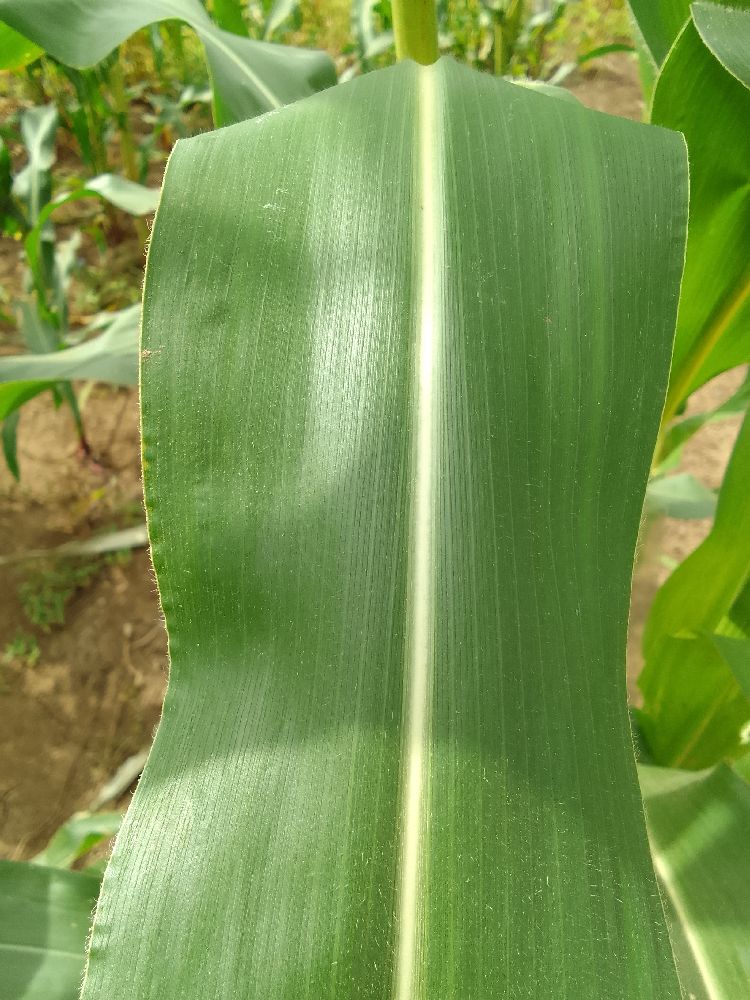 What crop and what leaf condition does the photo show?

maize, healthy
